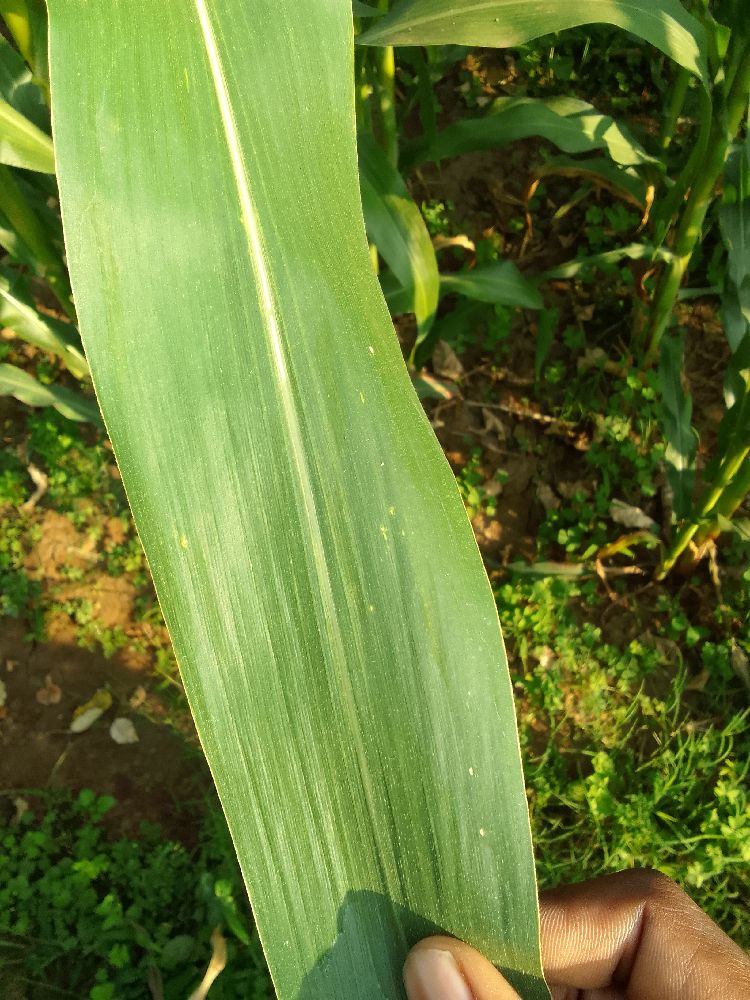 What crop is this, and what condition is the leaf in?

maize, healthy
